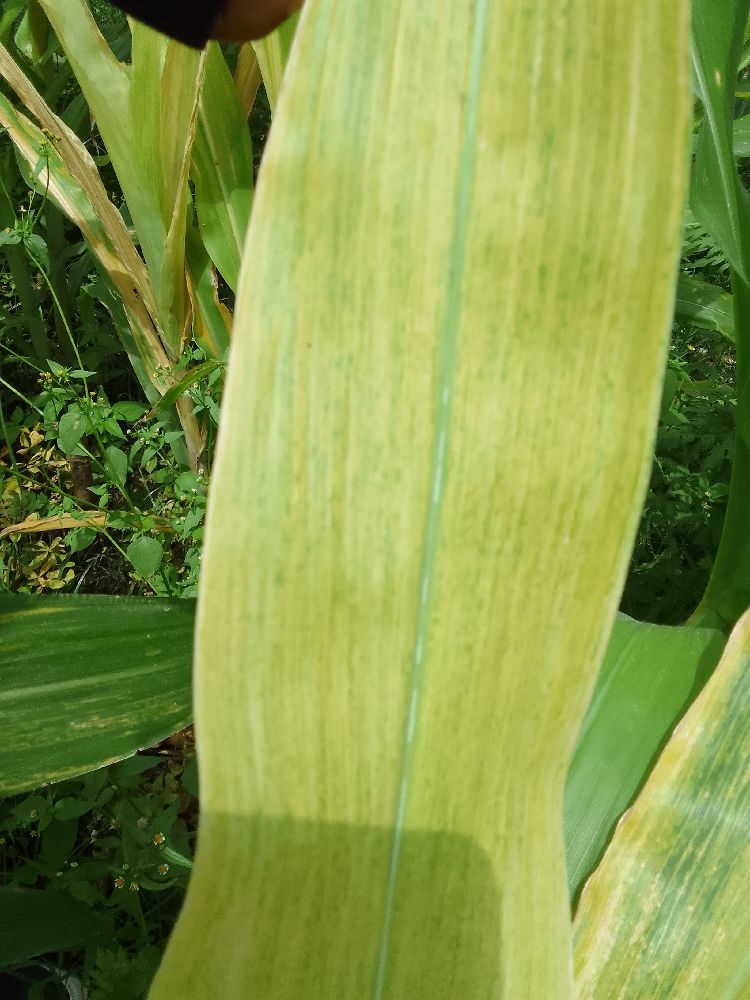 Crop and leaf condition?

maize, maize lethal necrosis
